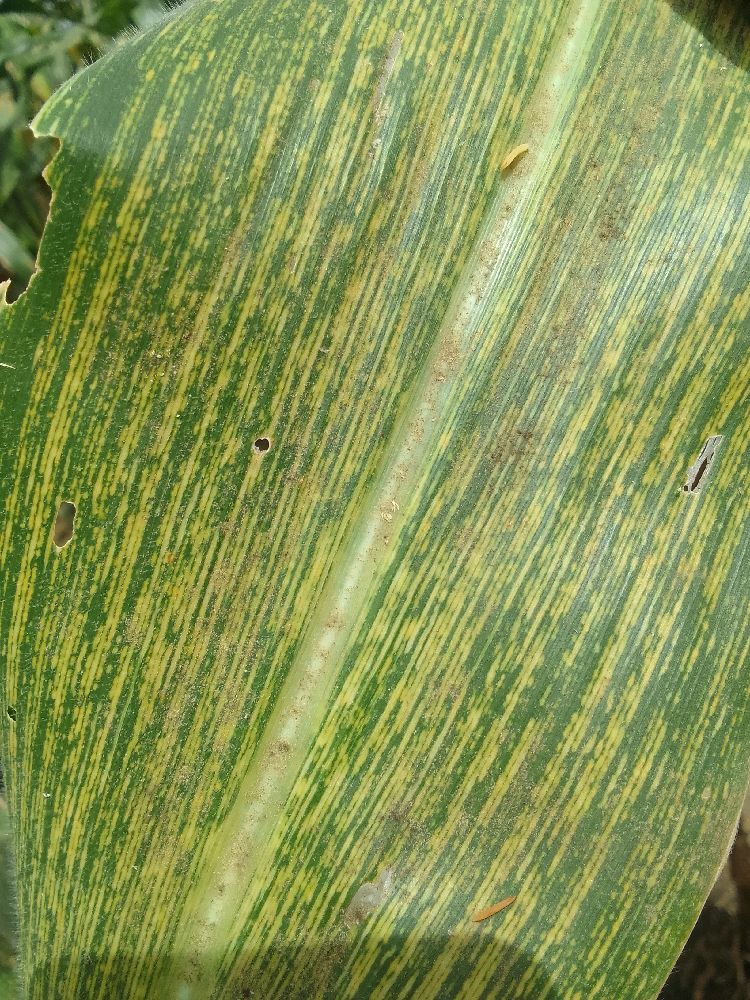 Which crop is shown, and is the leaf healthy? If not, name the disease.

maize, maize streak virus
